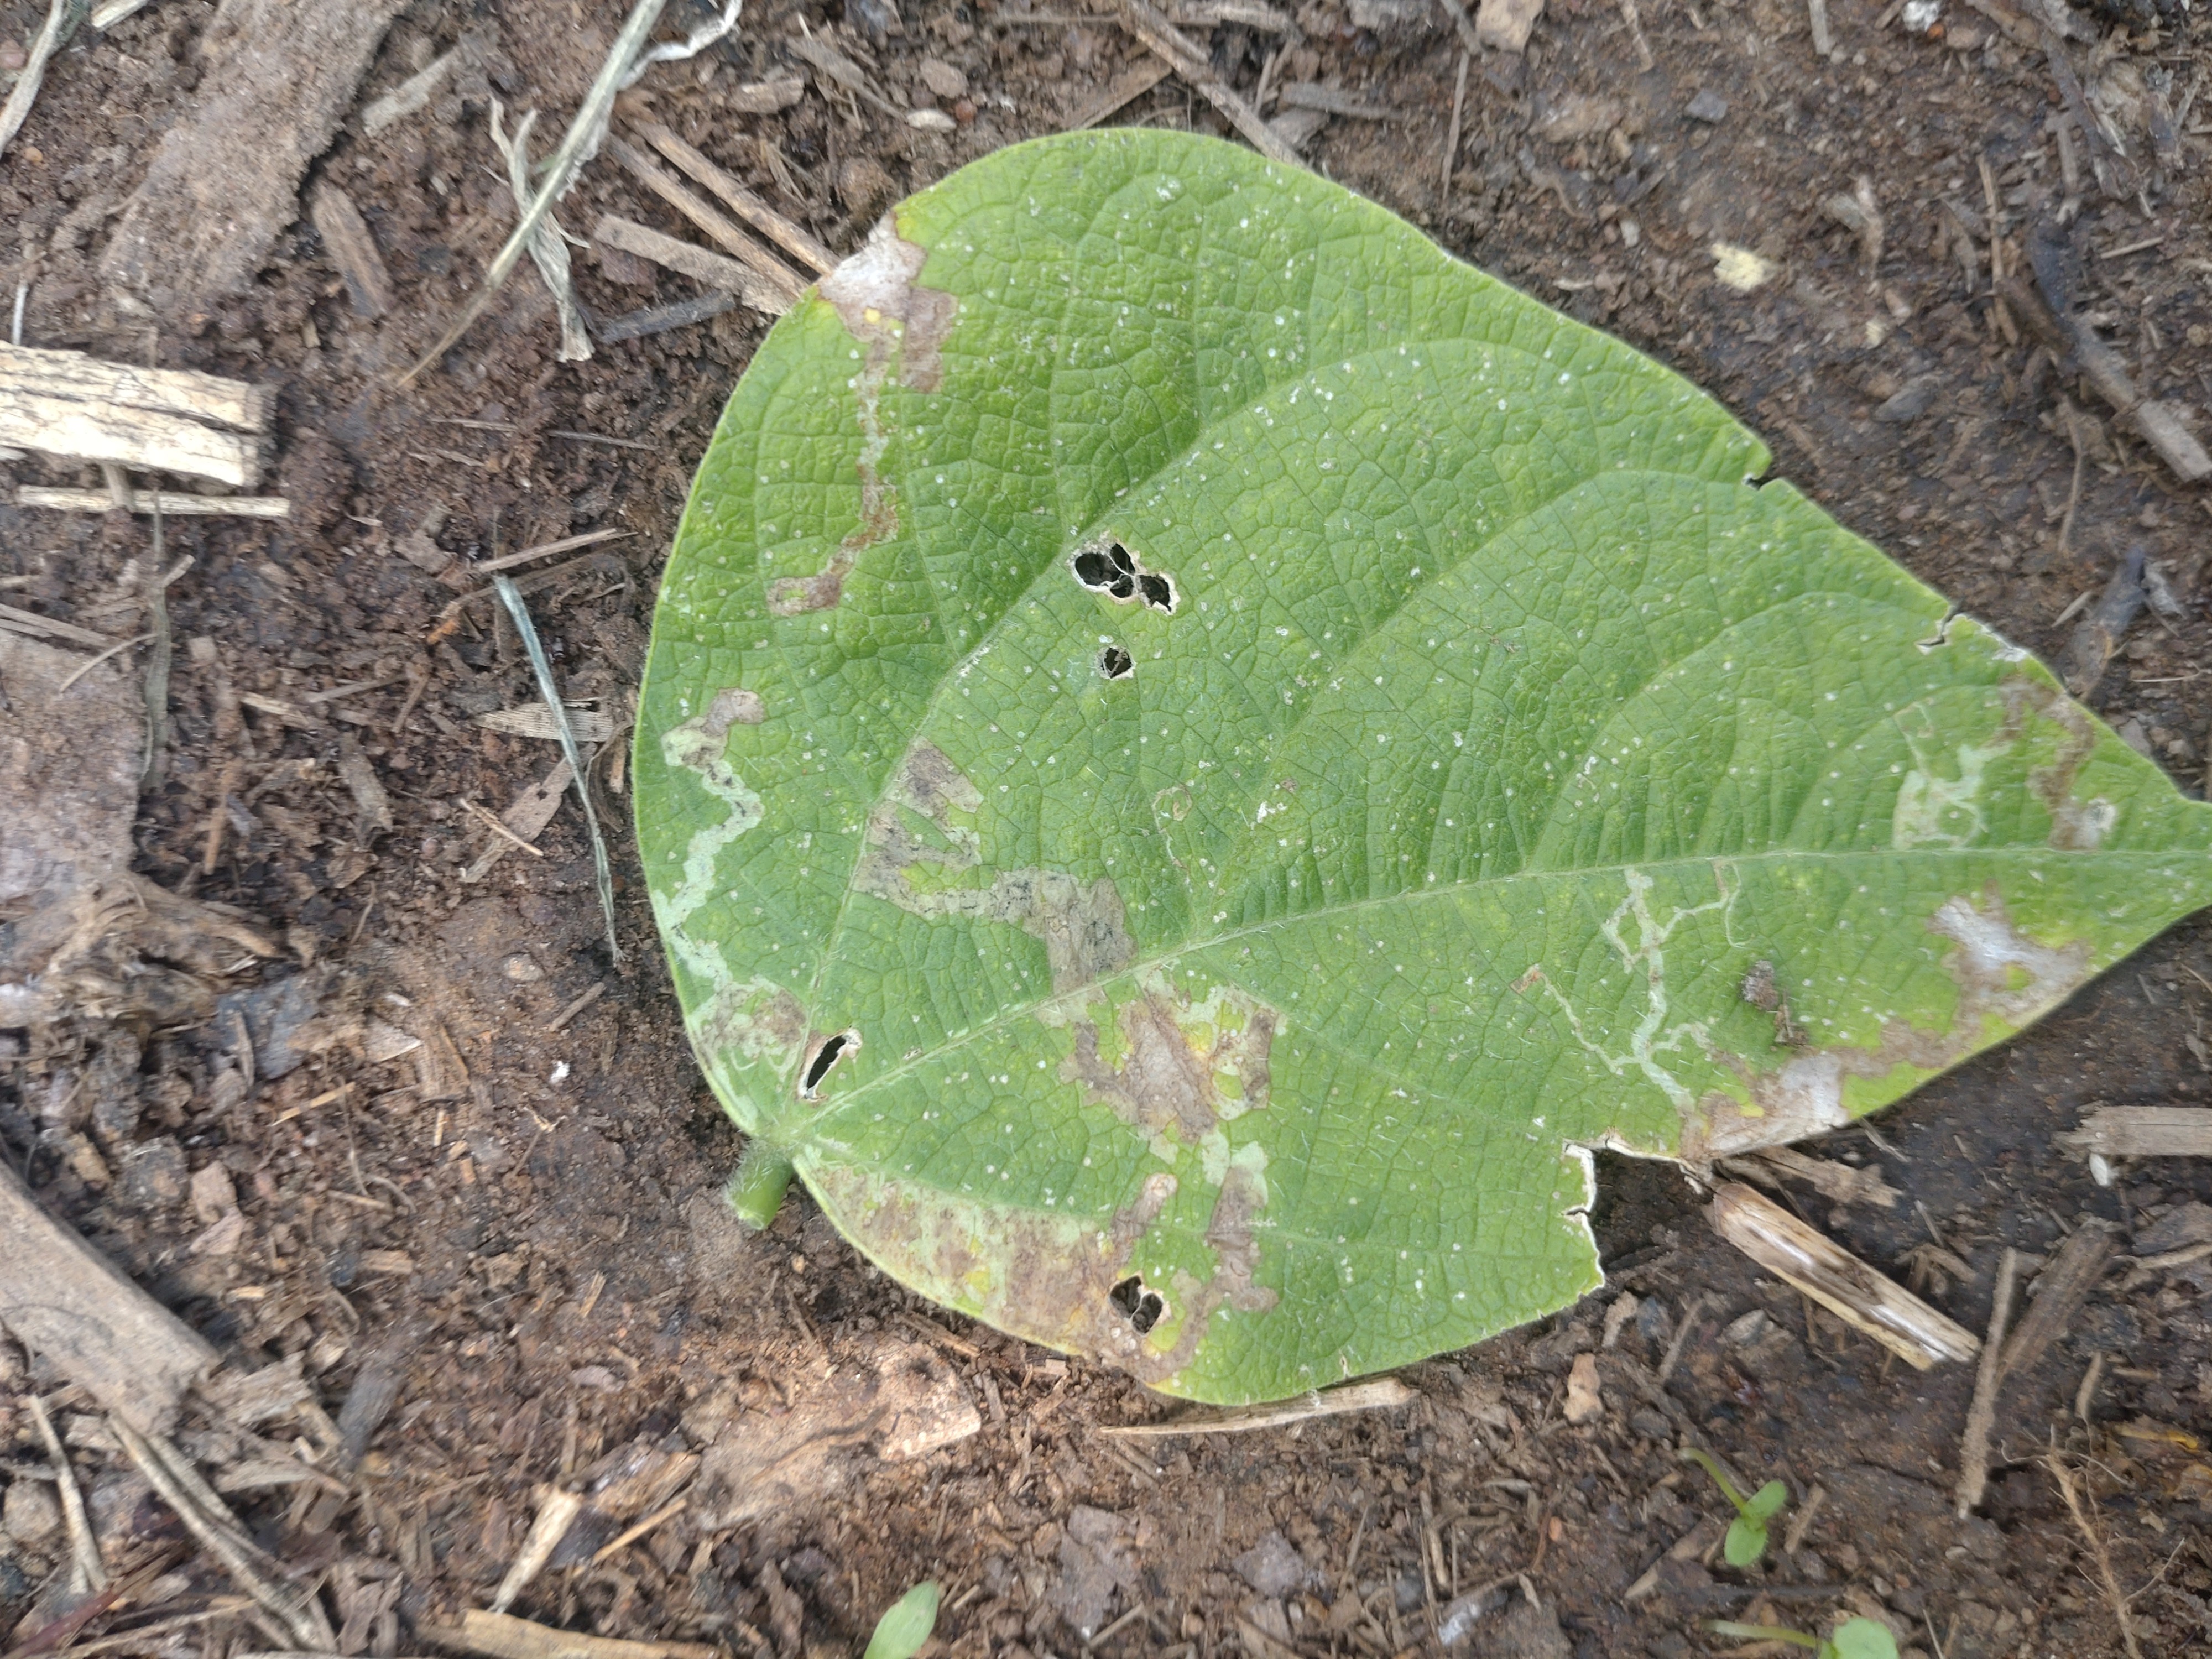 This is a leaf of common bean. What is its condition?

anthracnose
